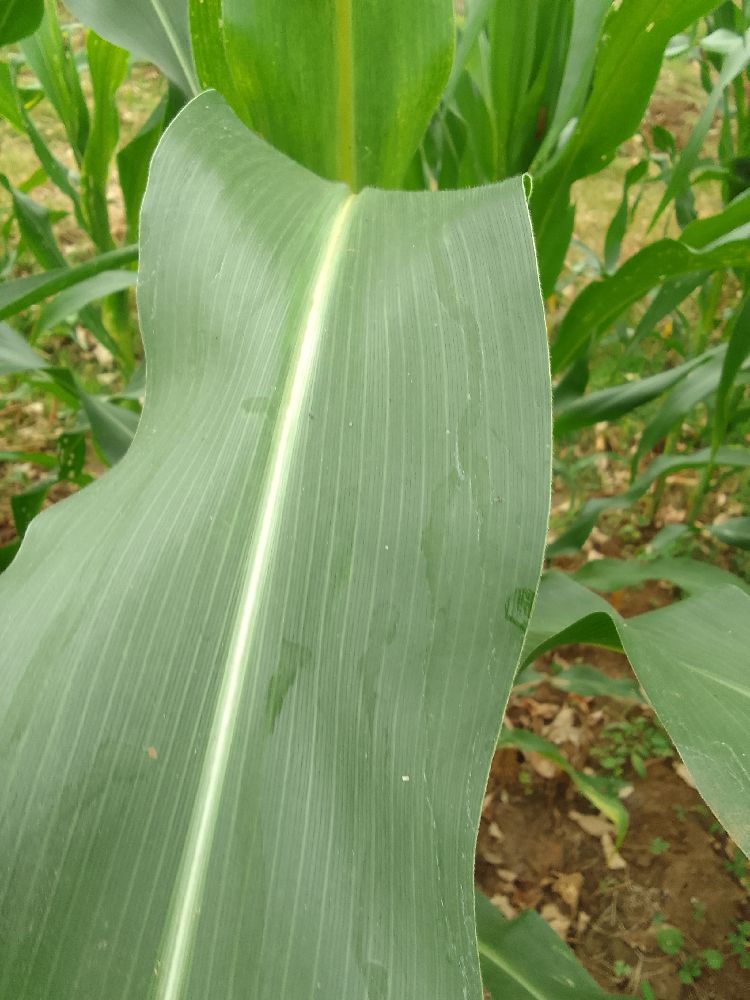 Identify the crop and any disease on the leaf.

maize, healthy
